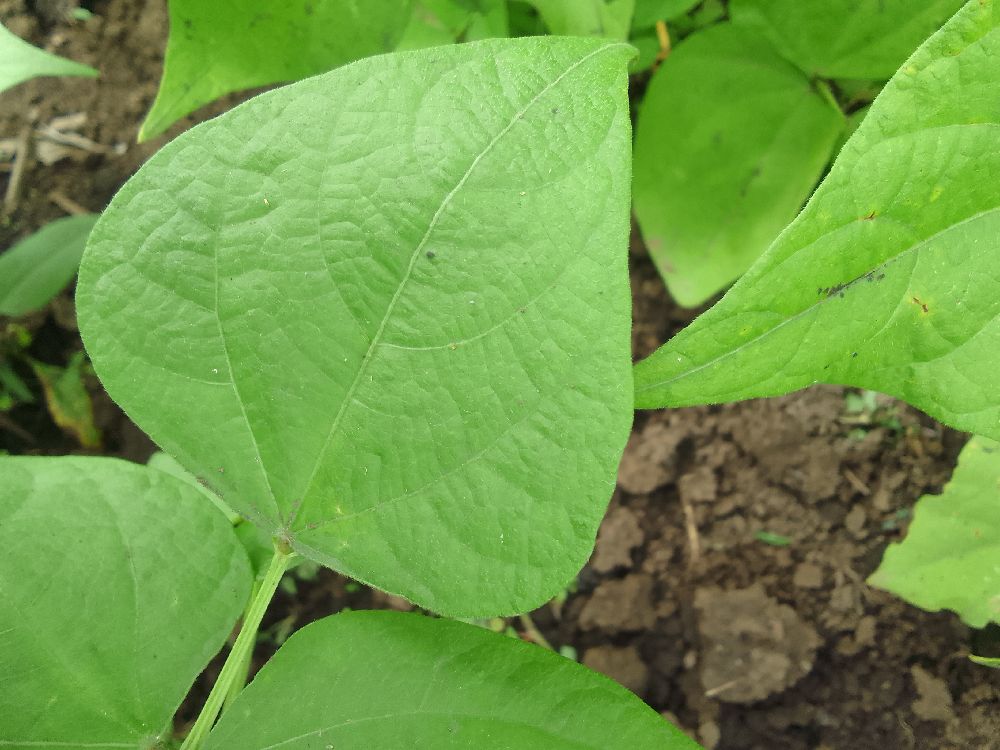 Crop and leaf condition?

common bean, healthy
